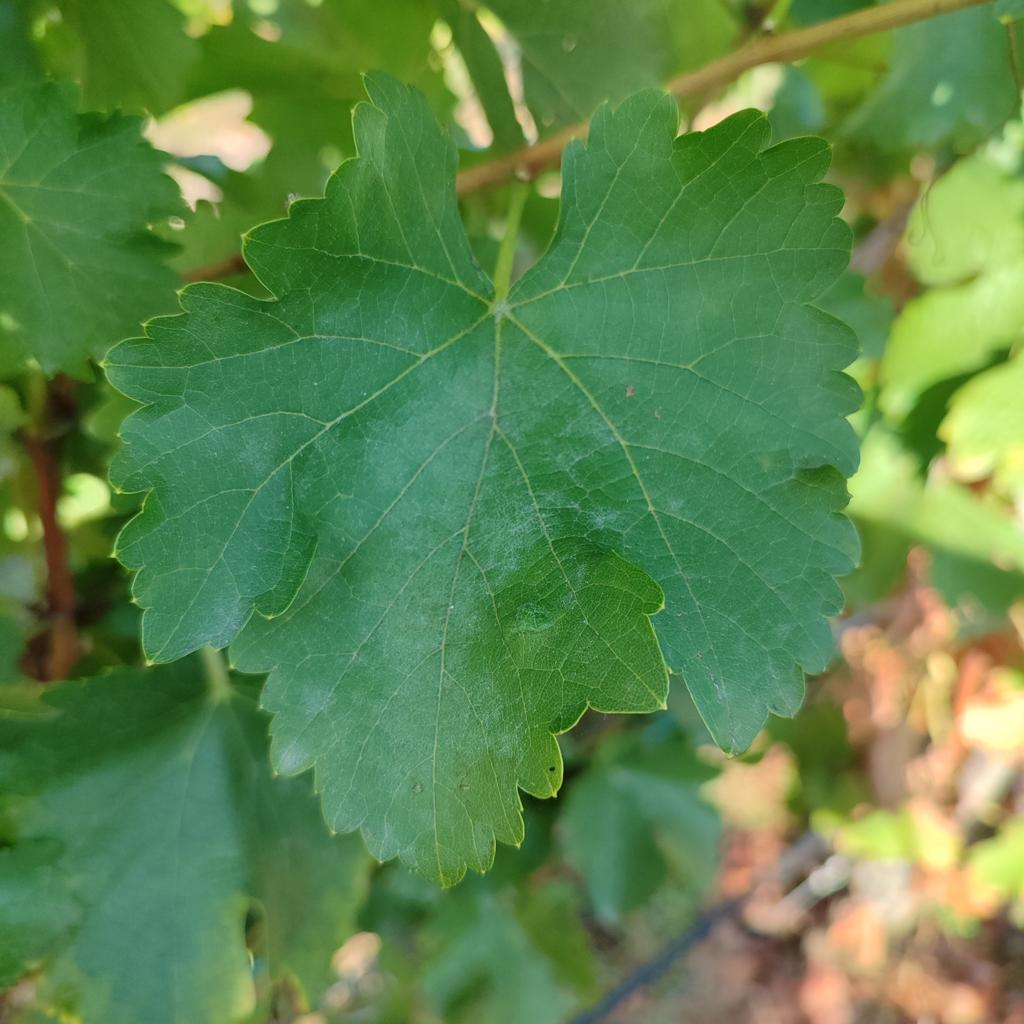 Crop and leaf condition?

grapevine, powdery mildew
